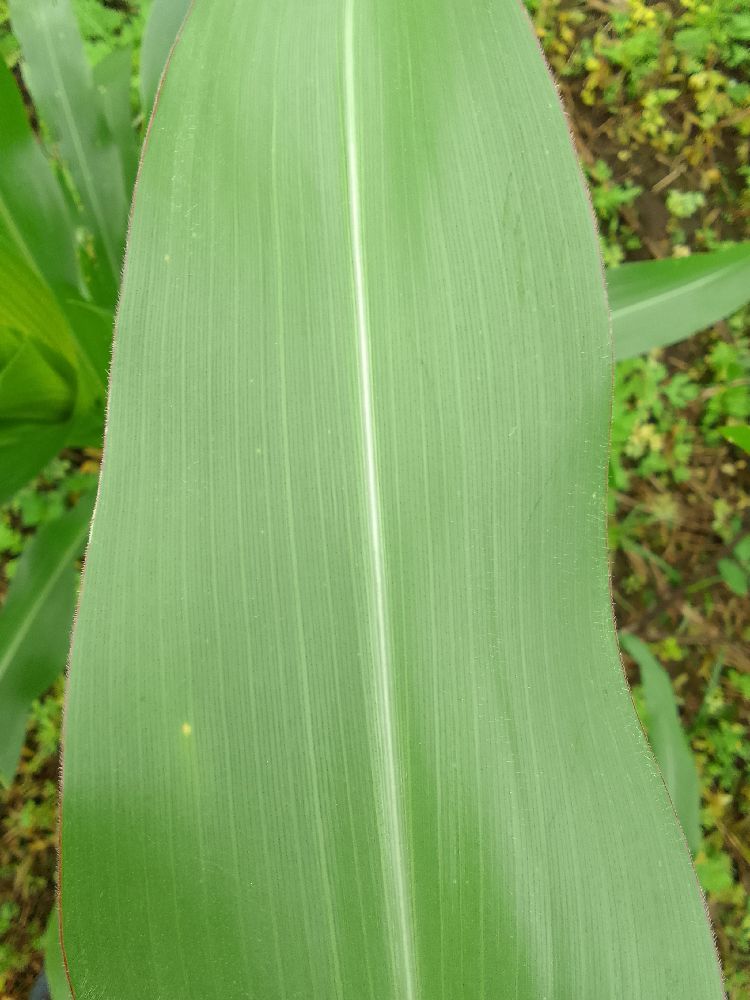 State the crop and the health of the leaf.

maize, healthy
